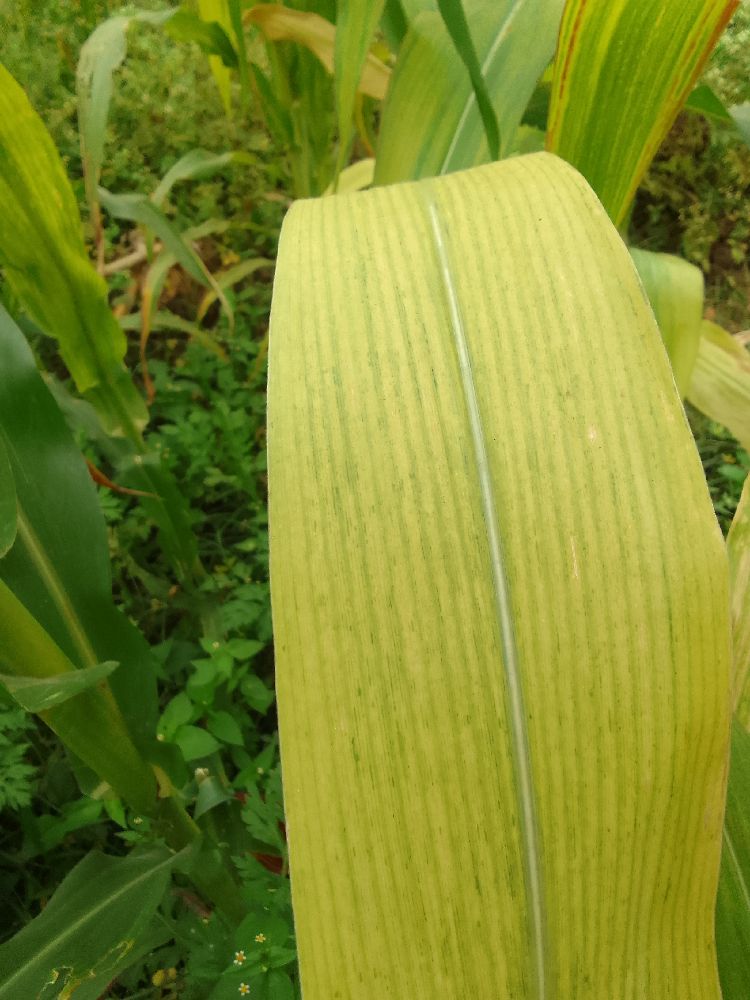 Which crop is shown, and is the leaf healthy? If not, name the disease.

maize, maize lethal necrosis
